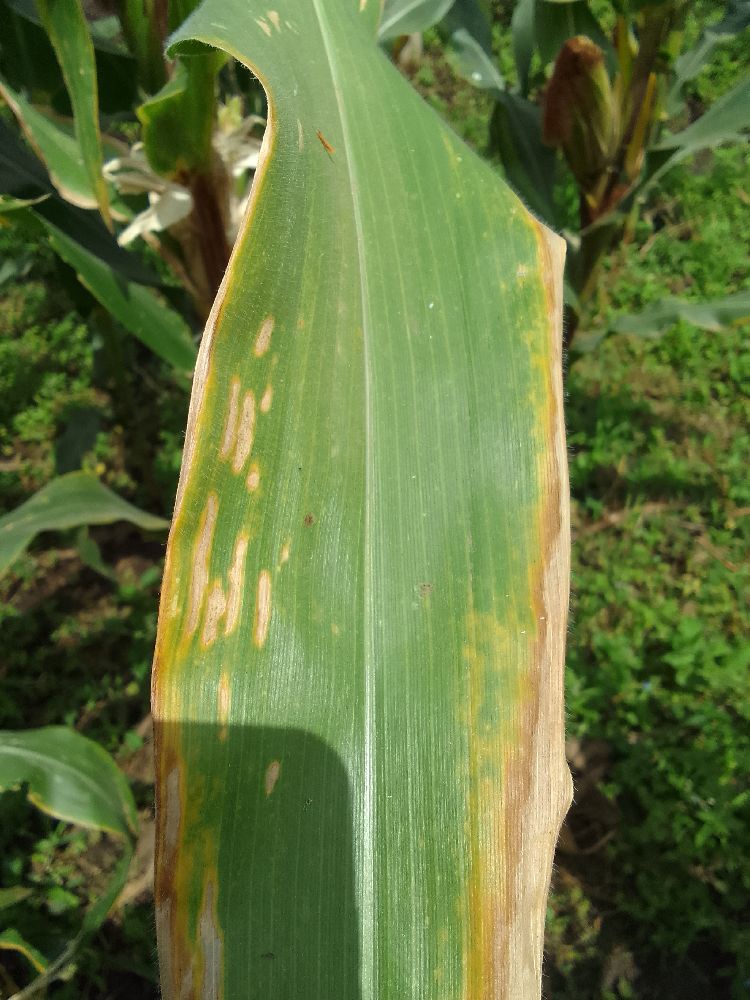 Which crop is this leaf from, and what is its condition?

maize, maize lethal necrosis
